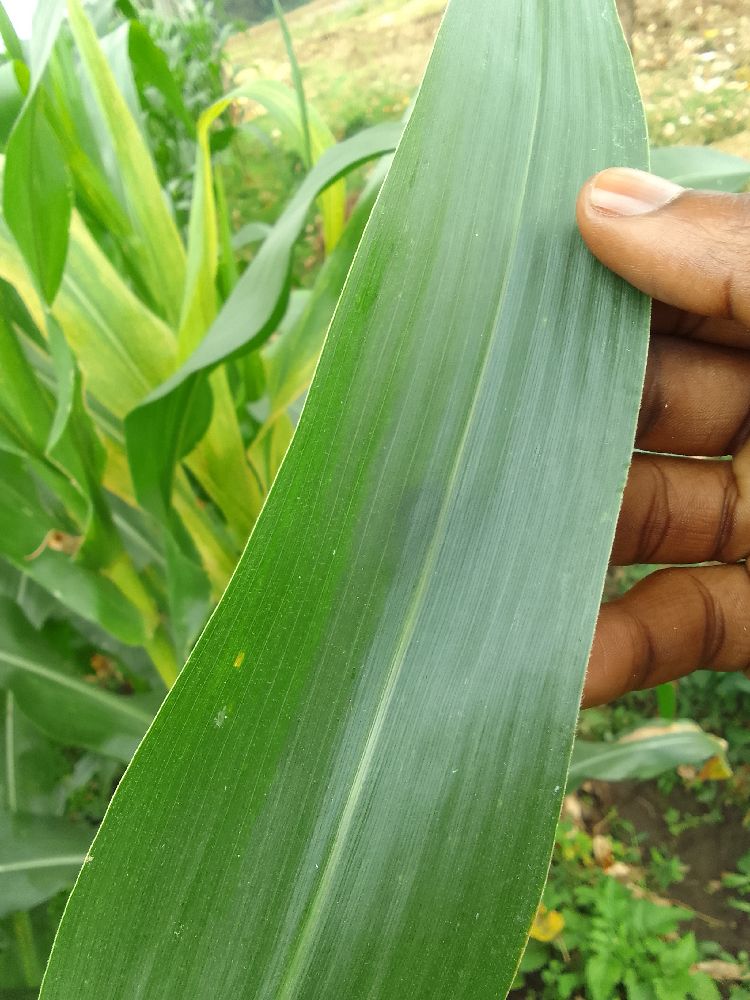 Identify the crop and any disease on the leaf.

maize, healthy
